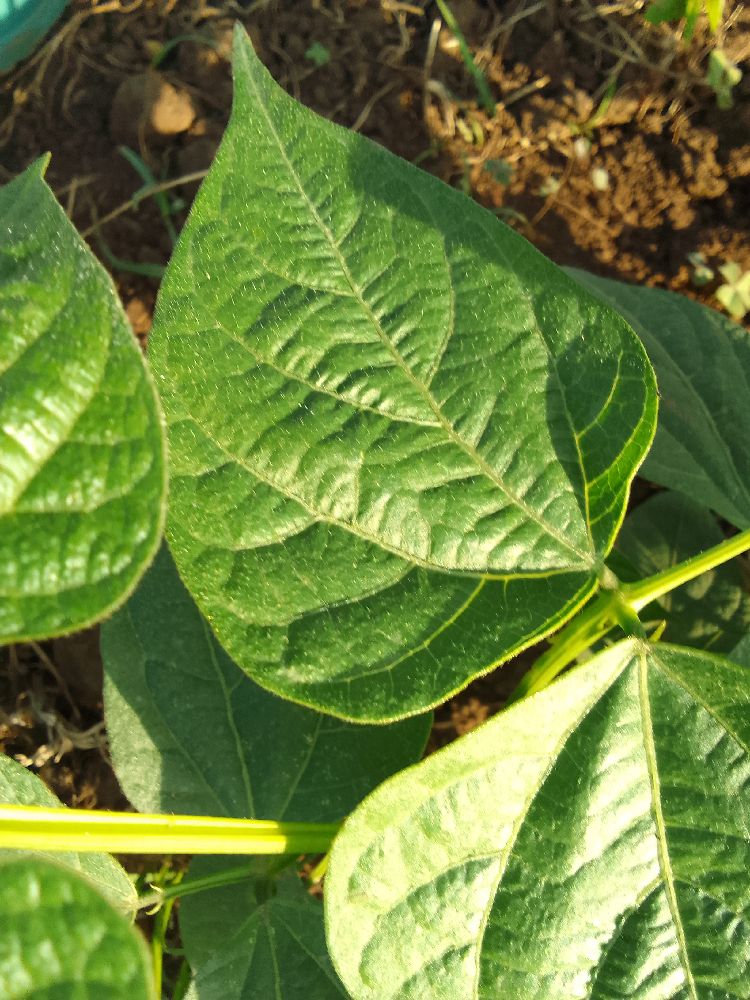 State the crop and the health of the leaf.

common bean, healthy
